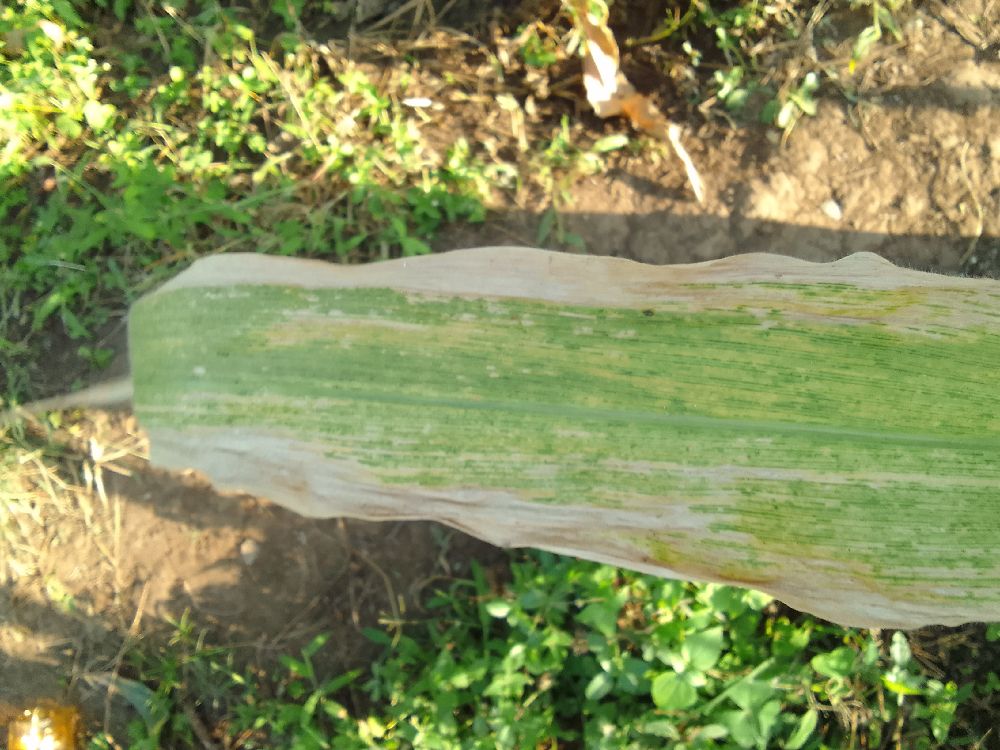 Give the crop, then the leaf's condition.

maize, maize lethal necrosis
